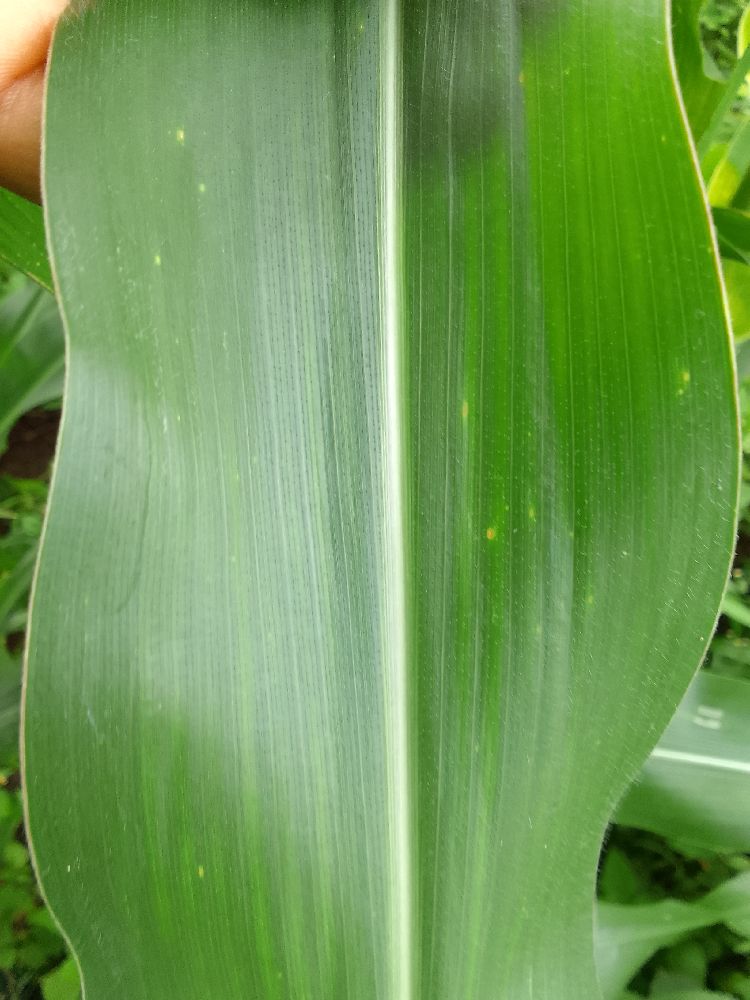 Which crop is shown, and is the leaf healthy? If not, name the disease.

maize, healthy
